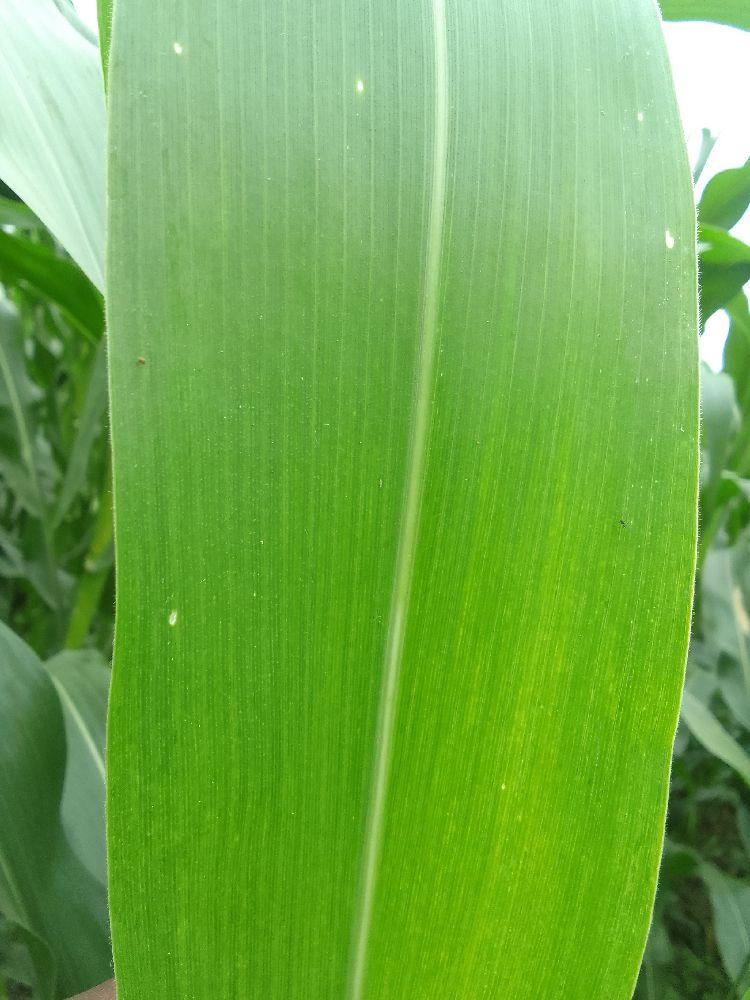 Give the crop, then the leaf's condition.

maize, healthy
